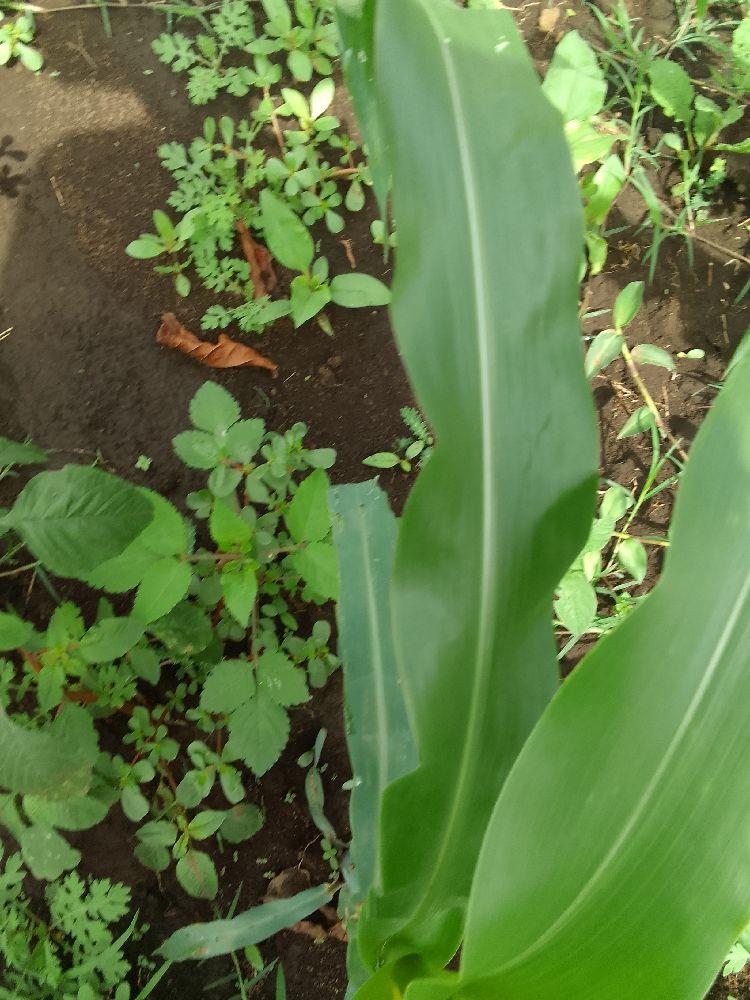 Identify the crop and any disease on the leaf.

maize, healthy
